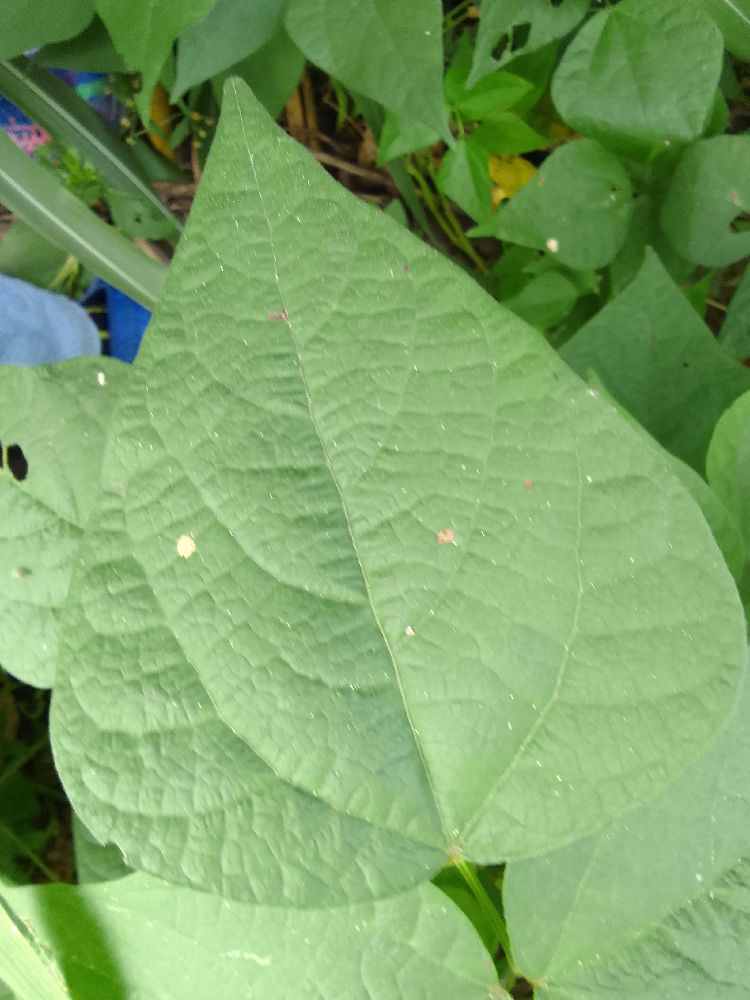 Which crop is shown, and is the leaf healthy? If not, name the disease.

common bean, healthy
